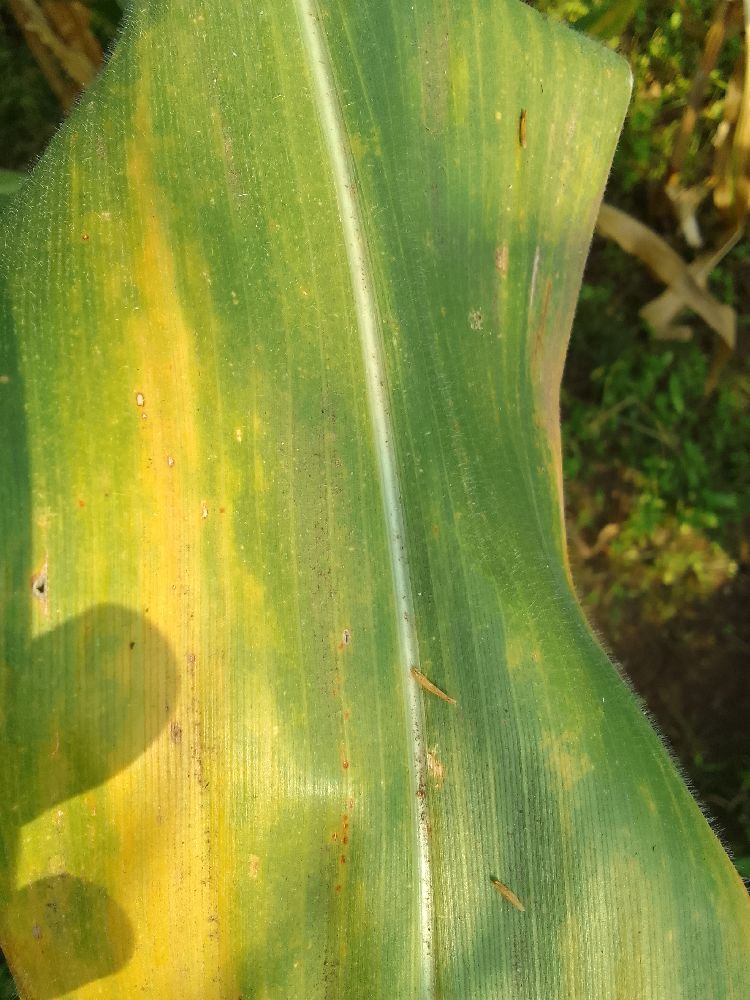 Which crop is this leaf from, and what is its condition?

maize, maize lethal necrosis
